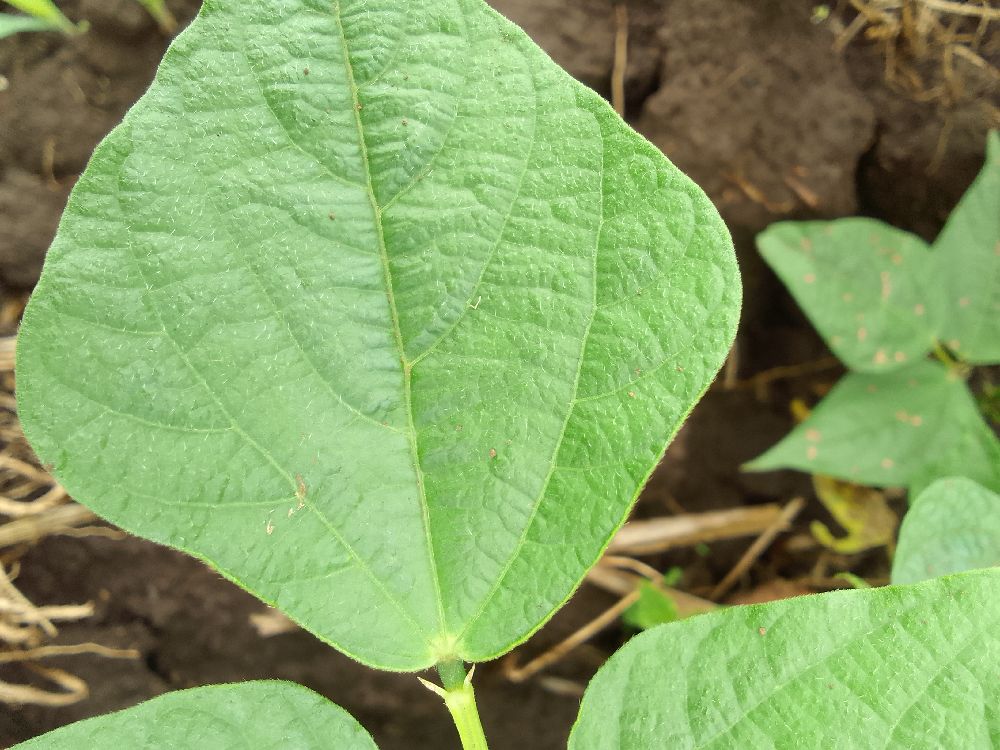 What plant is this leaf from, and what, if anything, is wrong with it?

common bean, healthy
